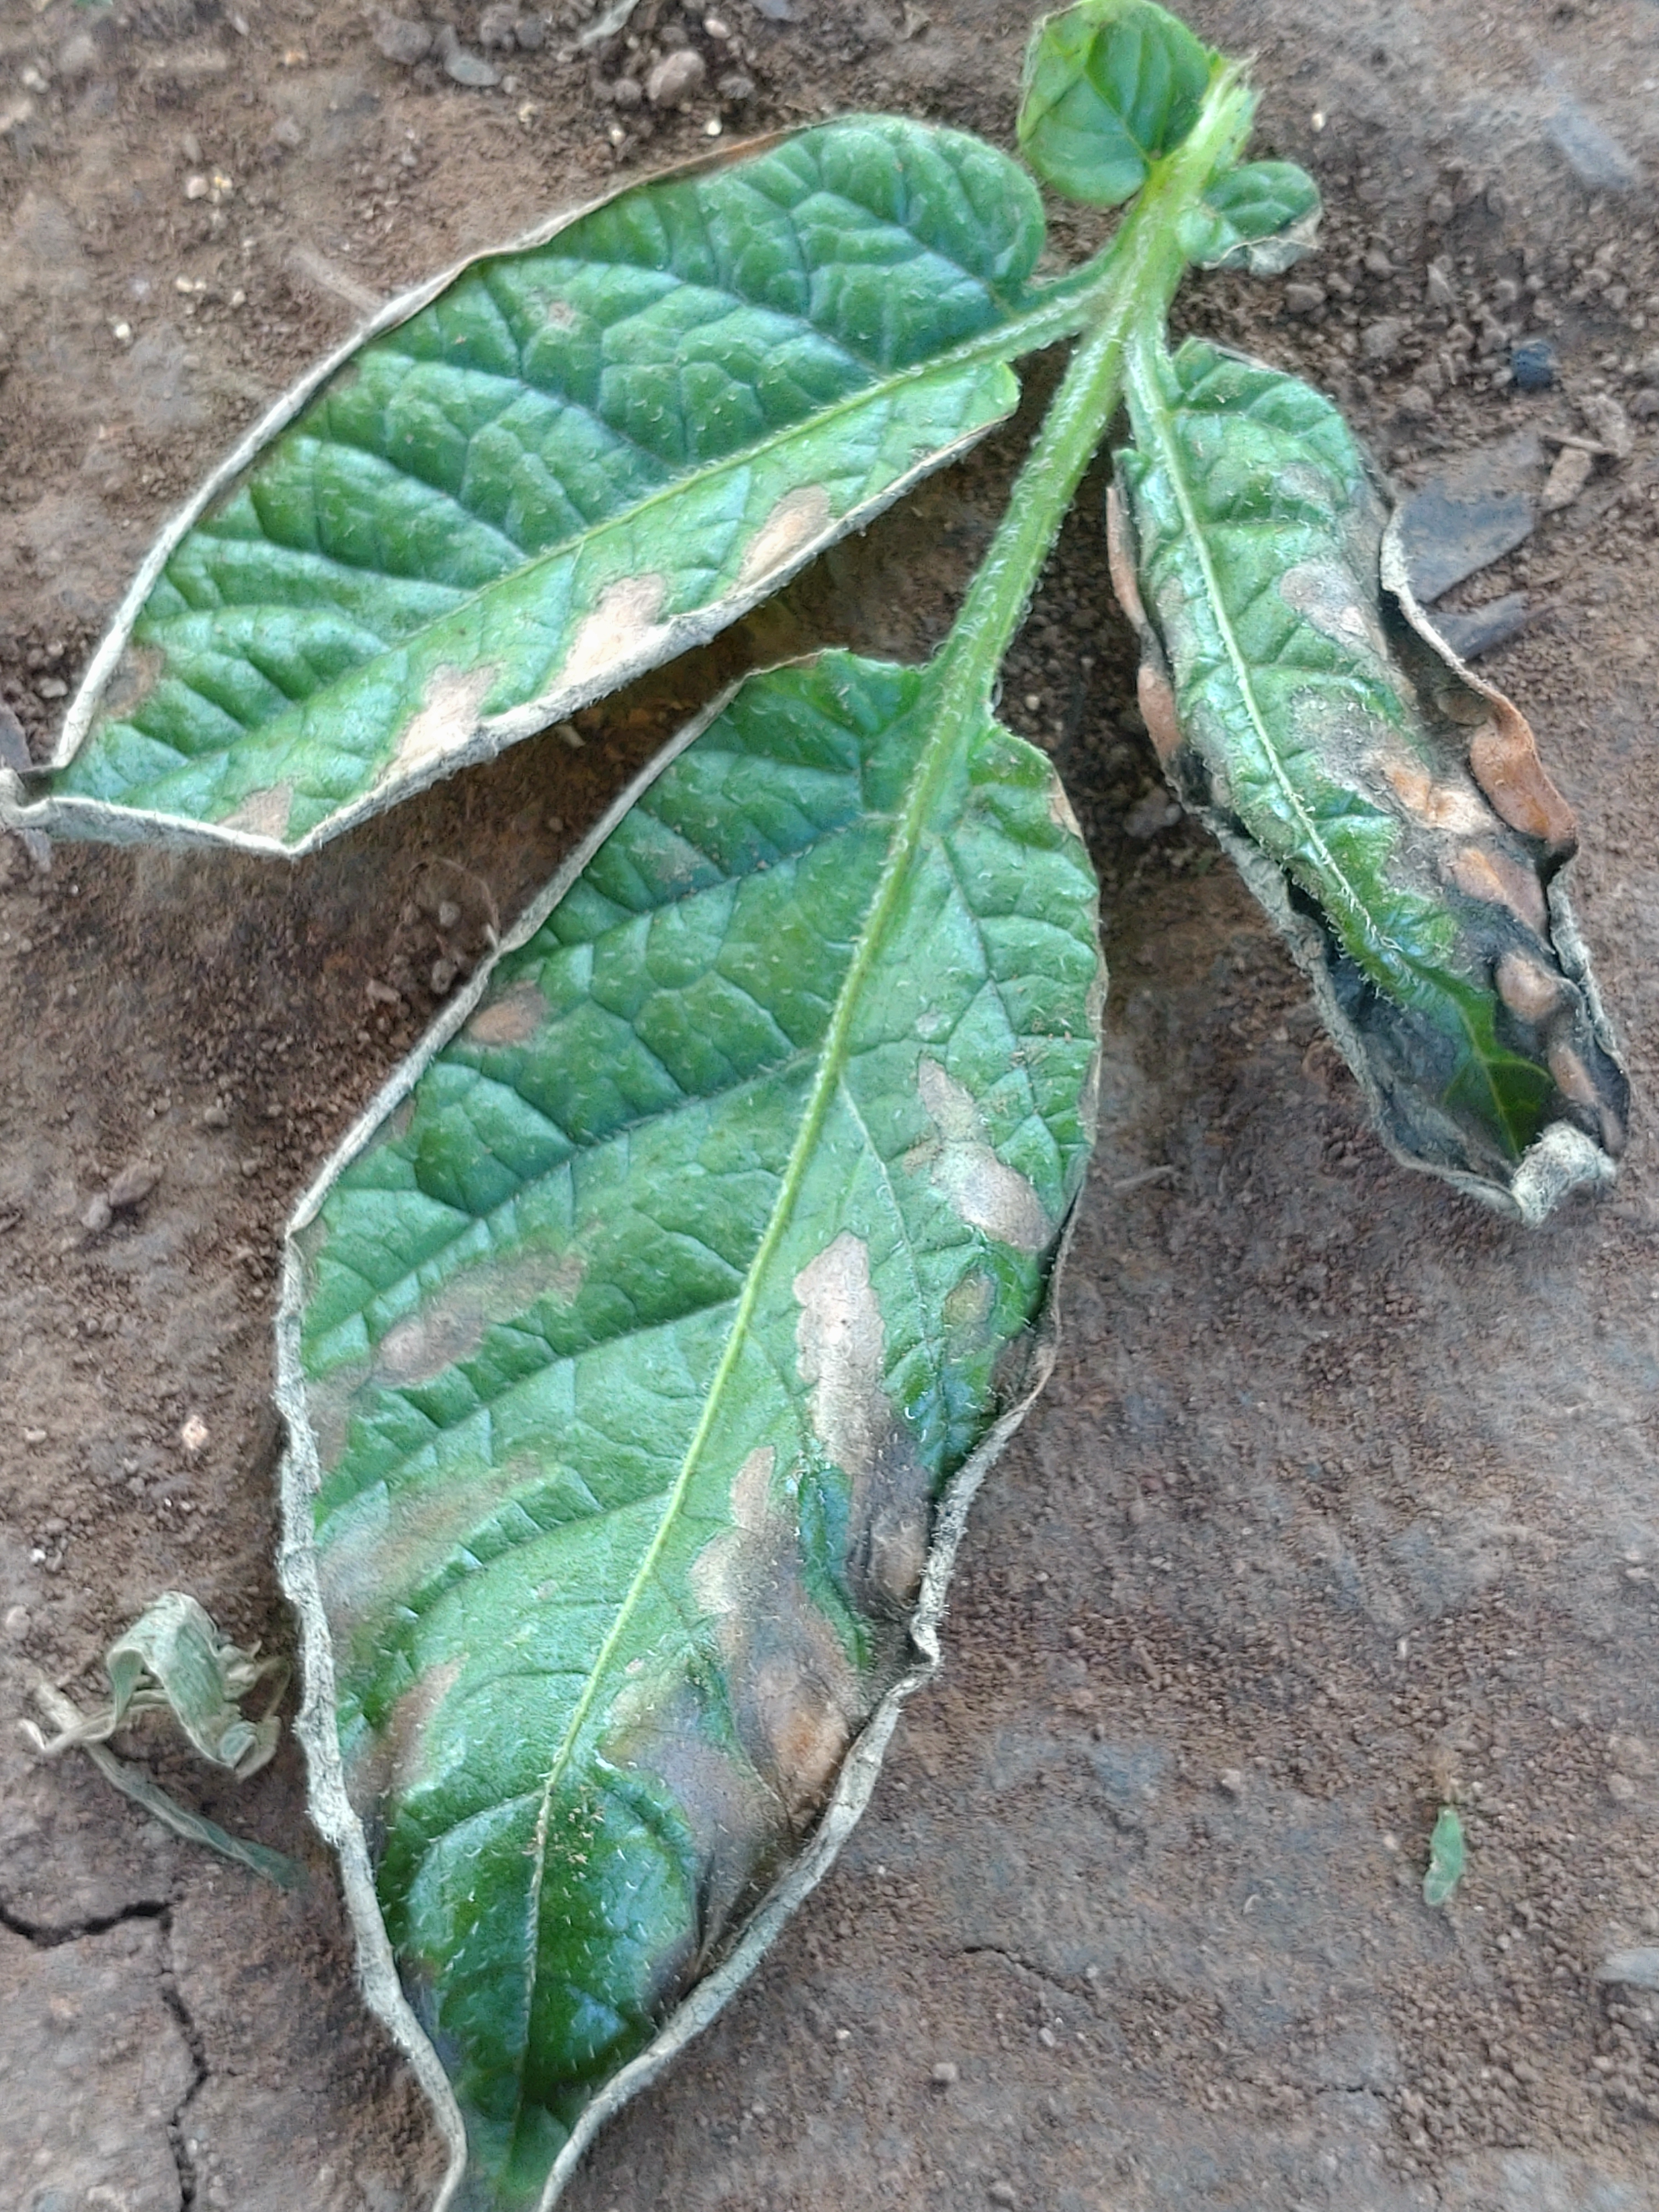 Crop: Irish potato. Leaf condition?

early blight
